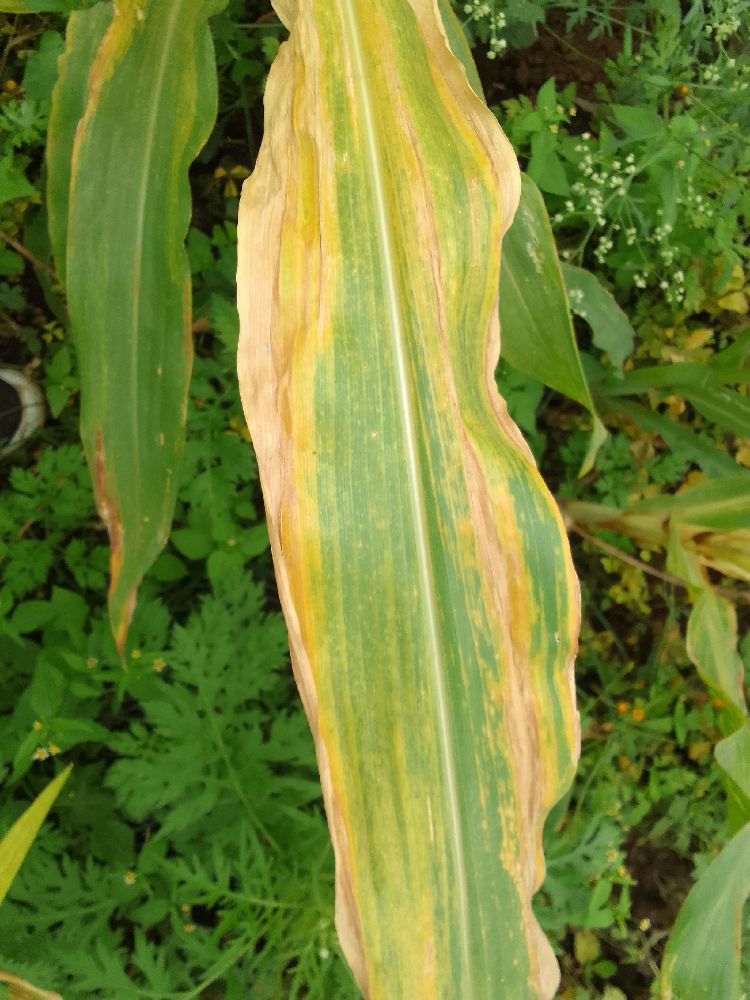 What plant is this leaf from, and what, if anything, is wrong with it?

maize, maize lethal necrosis
